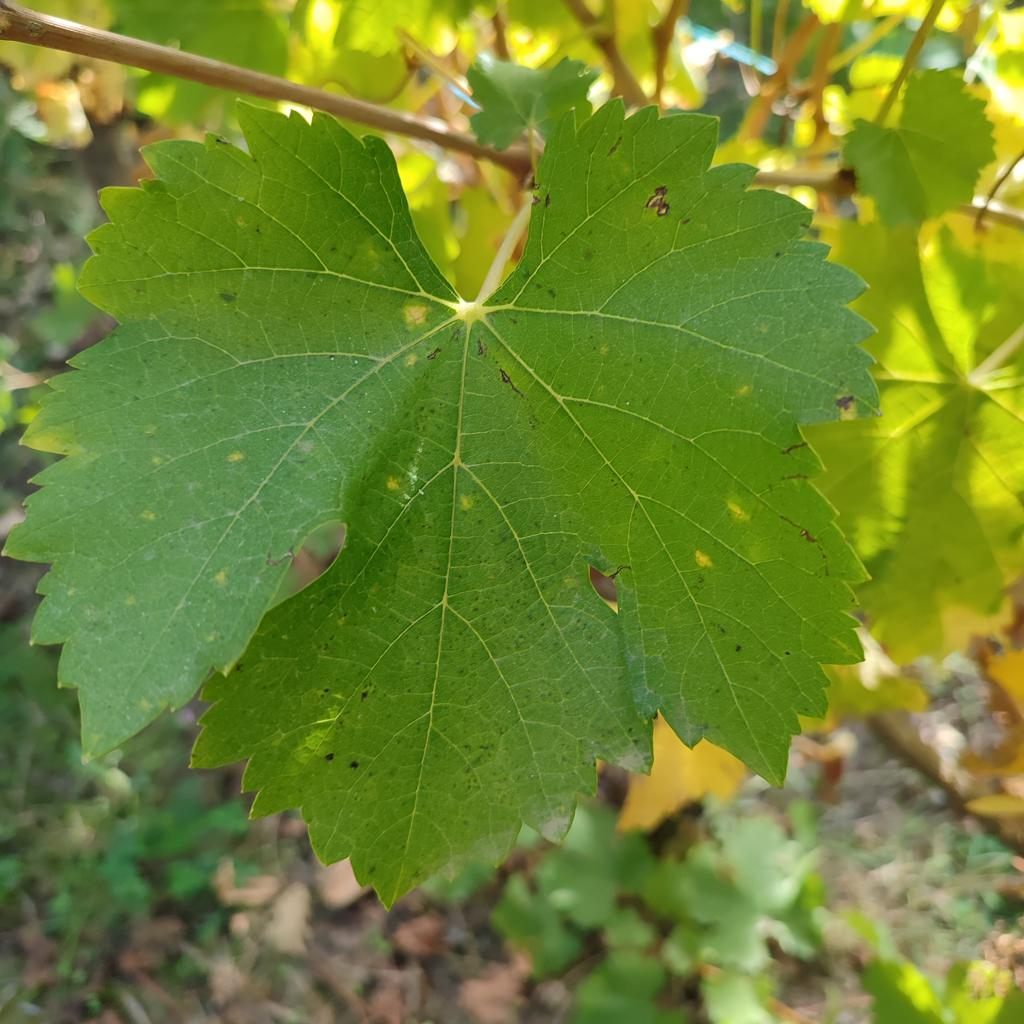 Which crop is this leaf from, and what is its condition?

grapevine, powdery mildew
